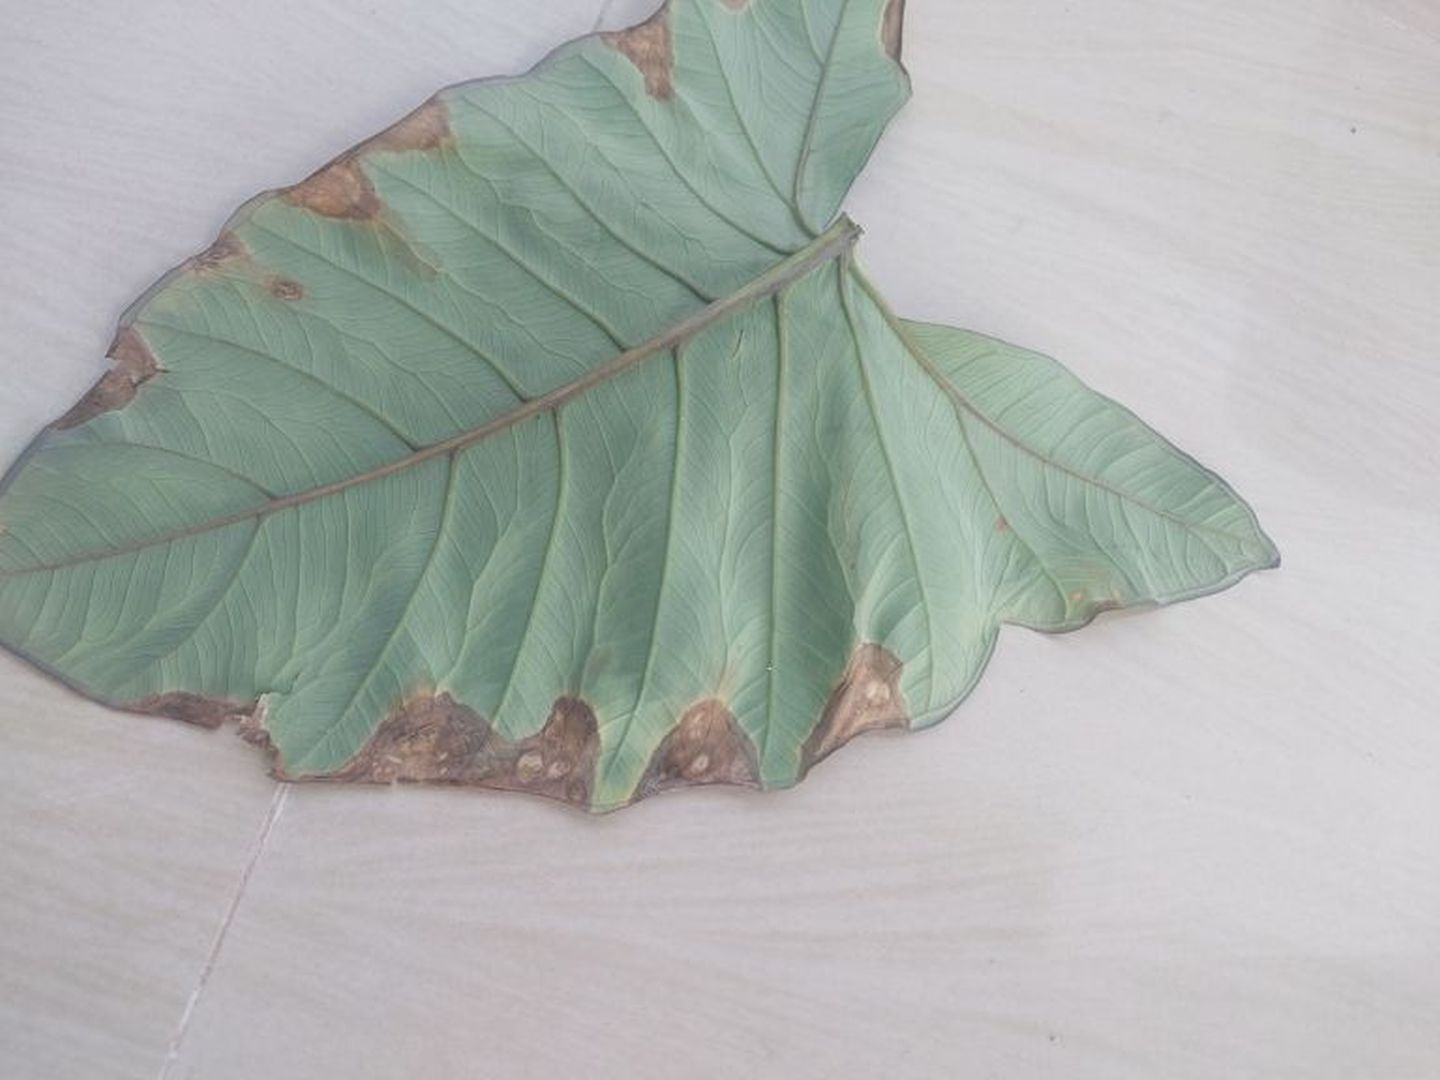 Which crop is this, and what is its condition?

taro, leaf blight
